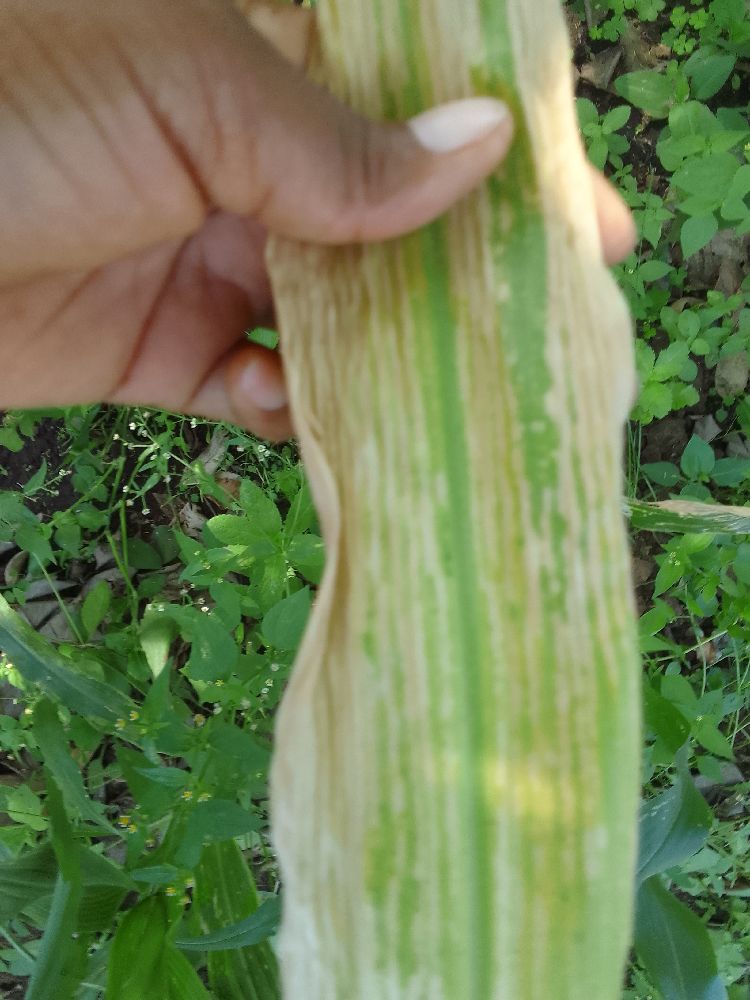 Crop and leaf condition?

maize, maize lethal necrosis
